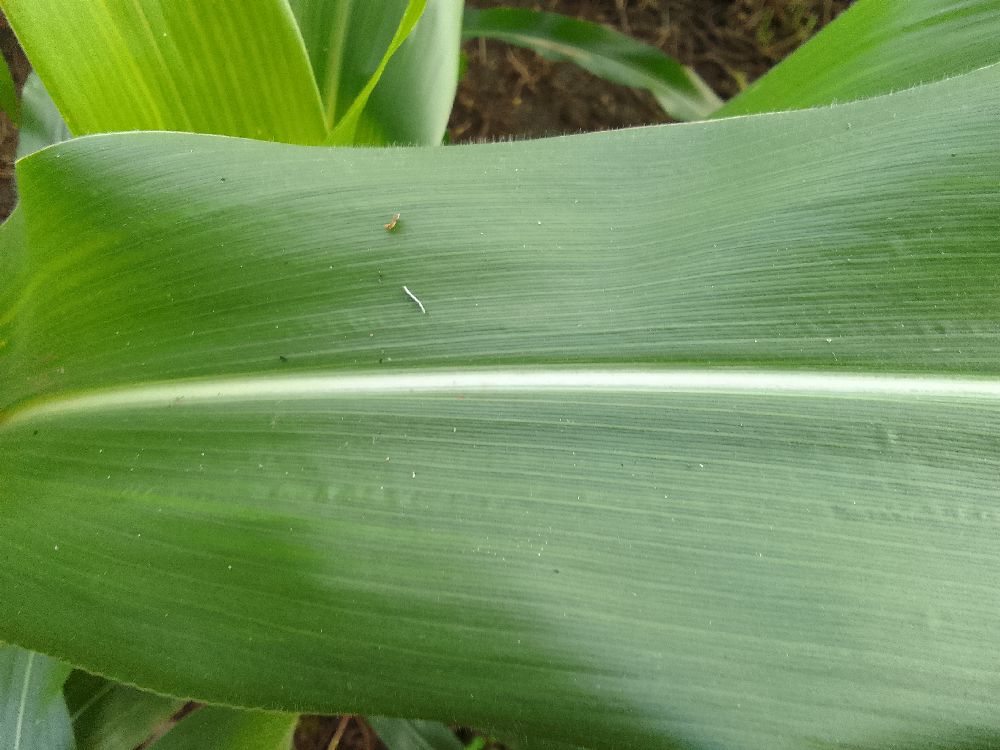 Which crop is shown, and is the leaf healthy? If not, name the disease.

maize, healthy
